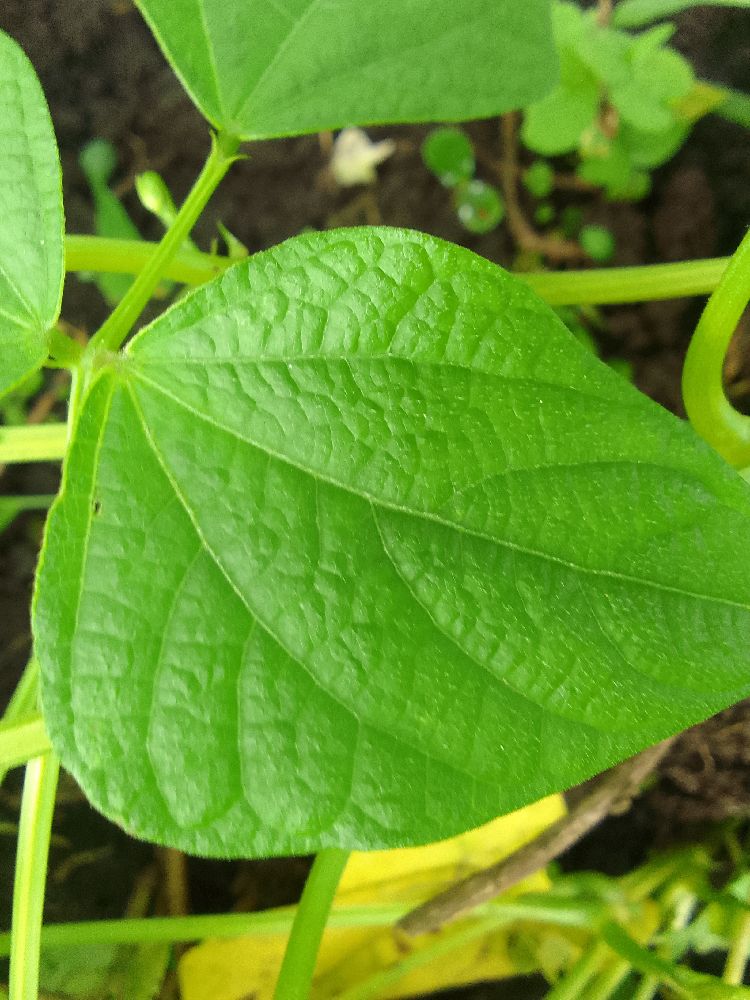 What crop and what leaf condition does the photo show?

common bean, healthy
